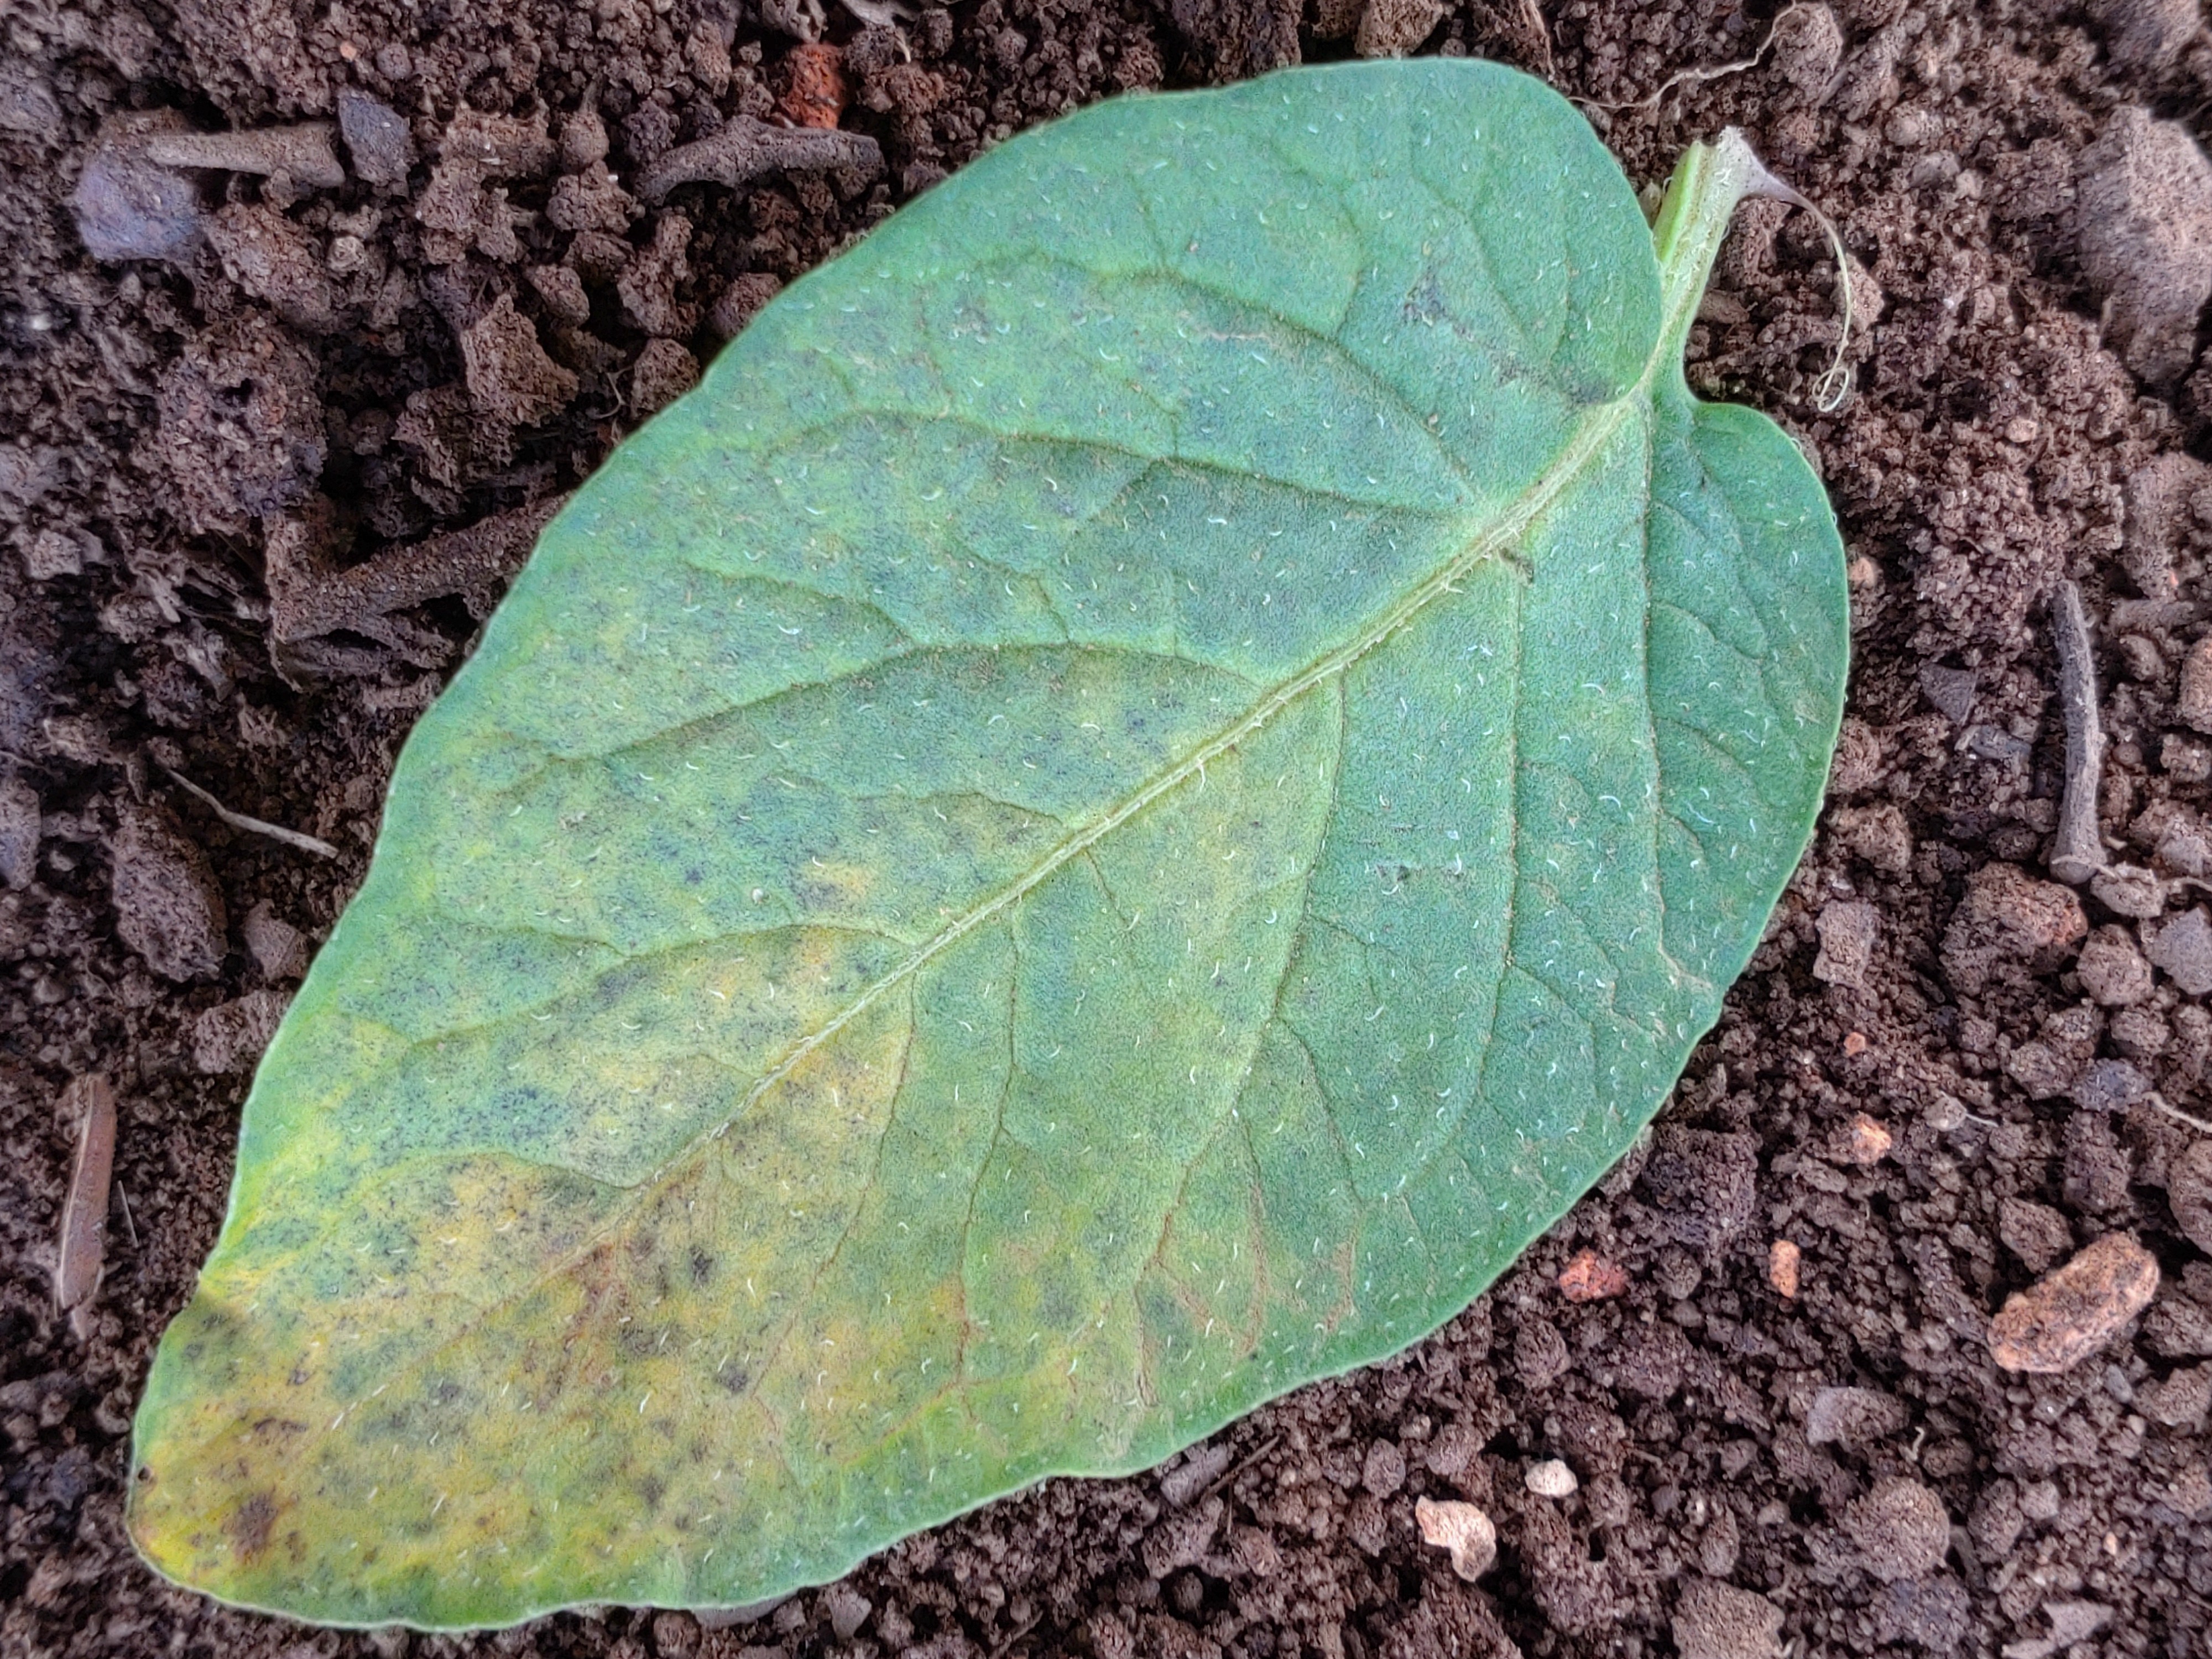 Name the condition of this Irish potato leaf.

late blight
